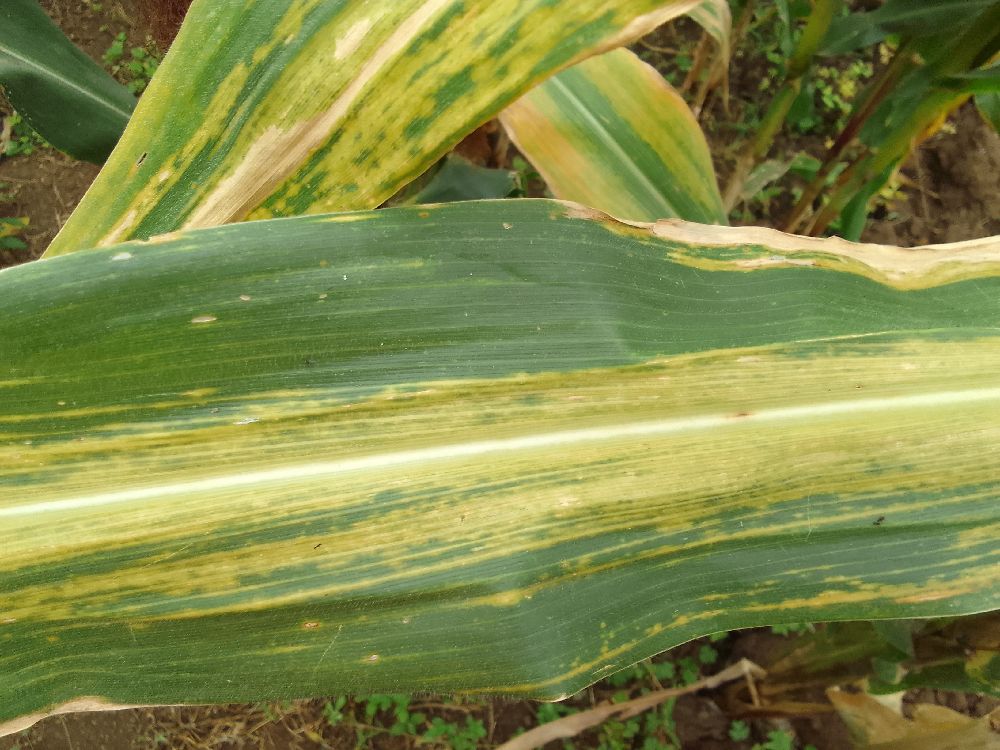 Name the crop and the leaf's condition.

maize, maize lethal necrosis
